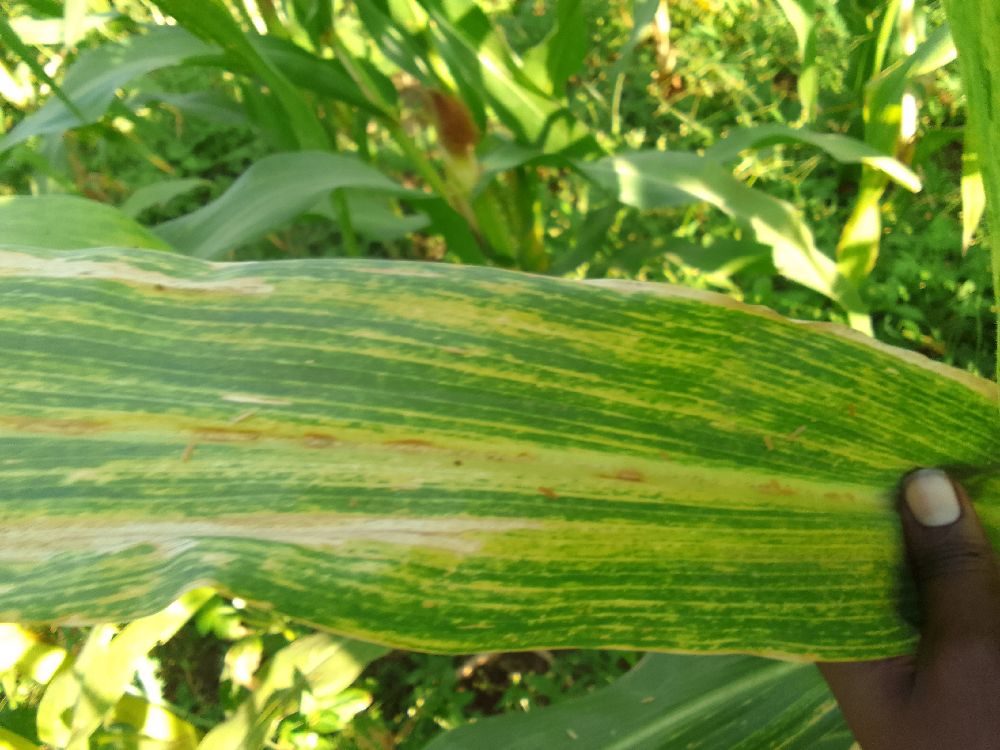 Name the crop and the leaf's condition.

maize, maize lethal necrosis
